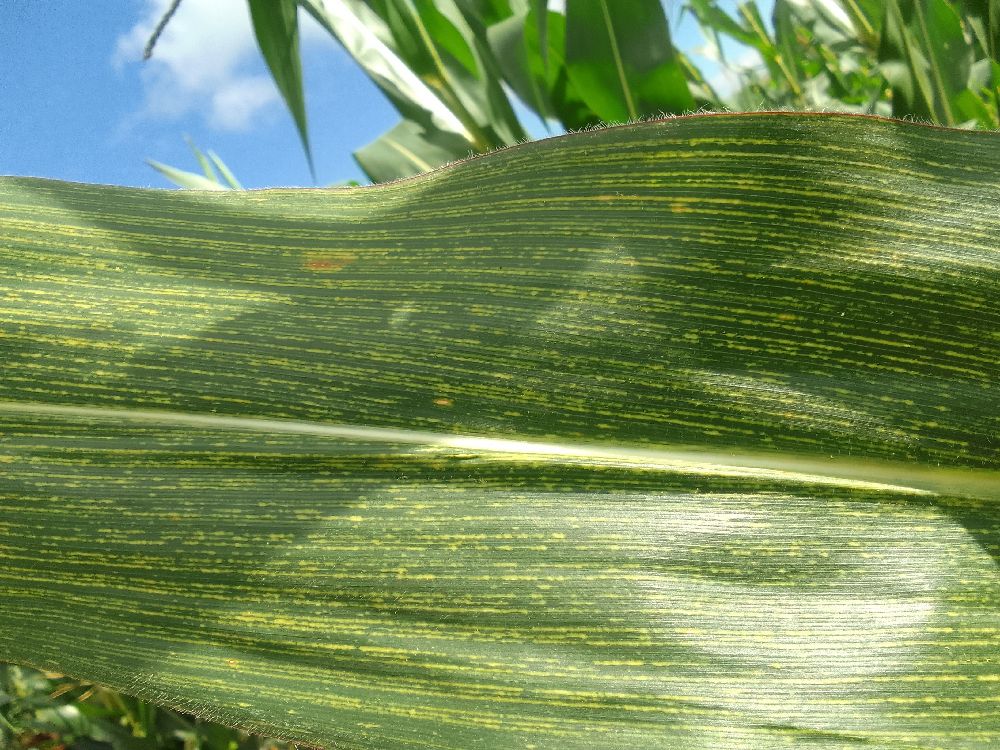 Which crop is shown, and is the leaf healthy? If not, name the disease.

maize, maize streak virus
